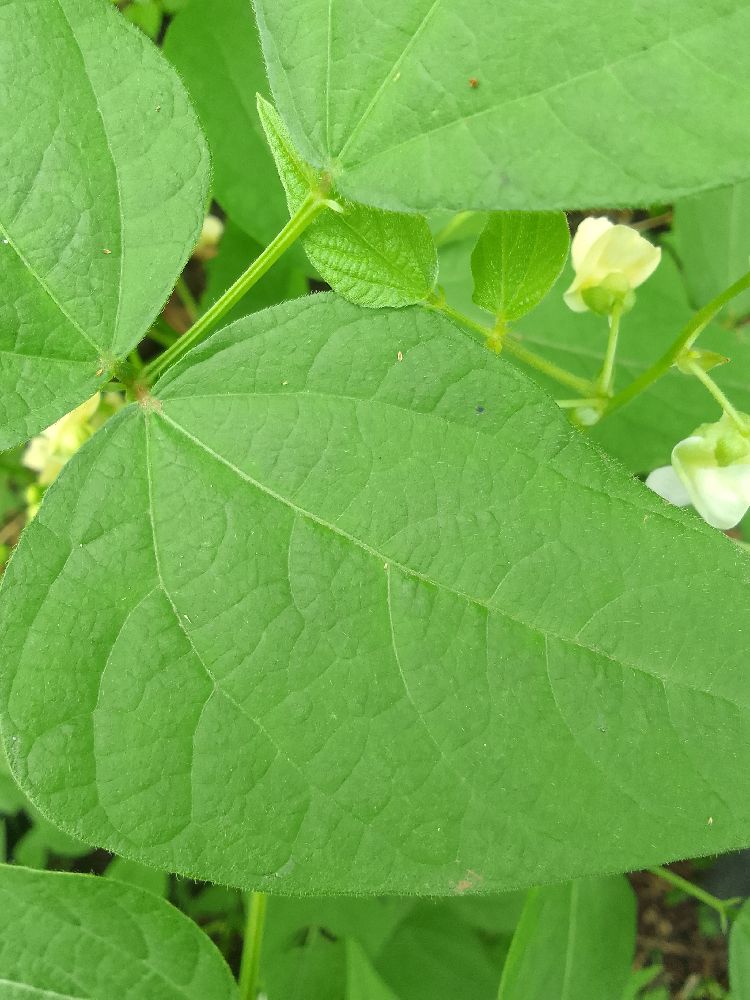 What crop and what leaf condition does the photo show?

common bean, healthy
